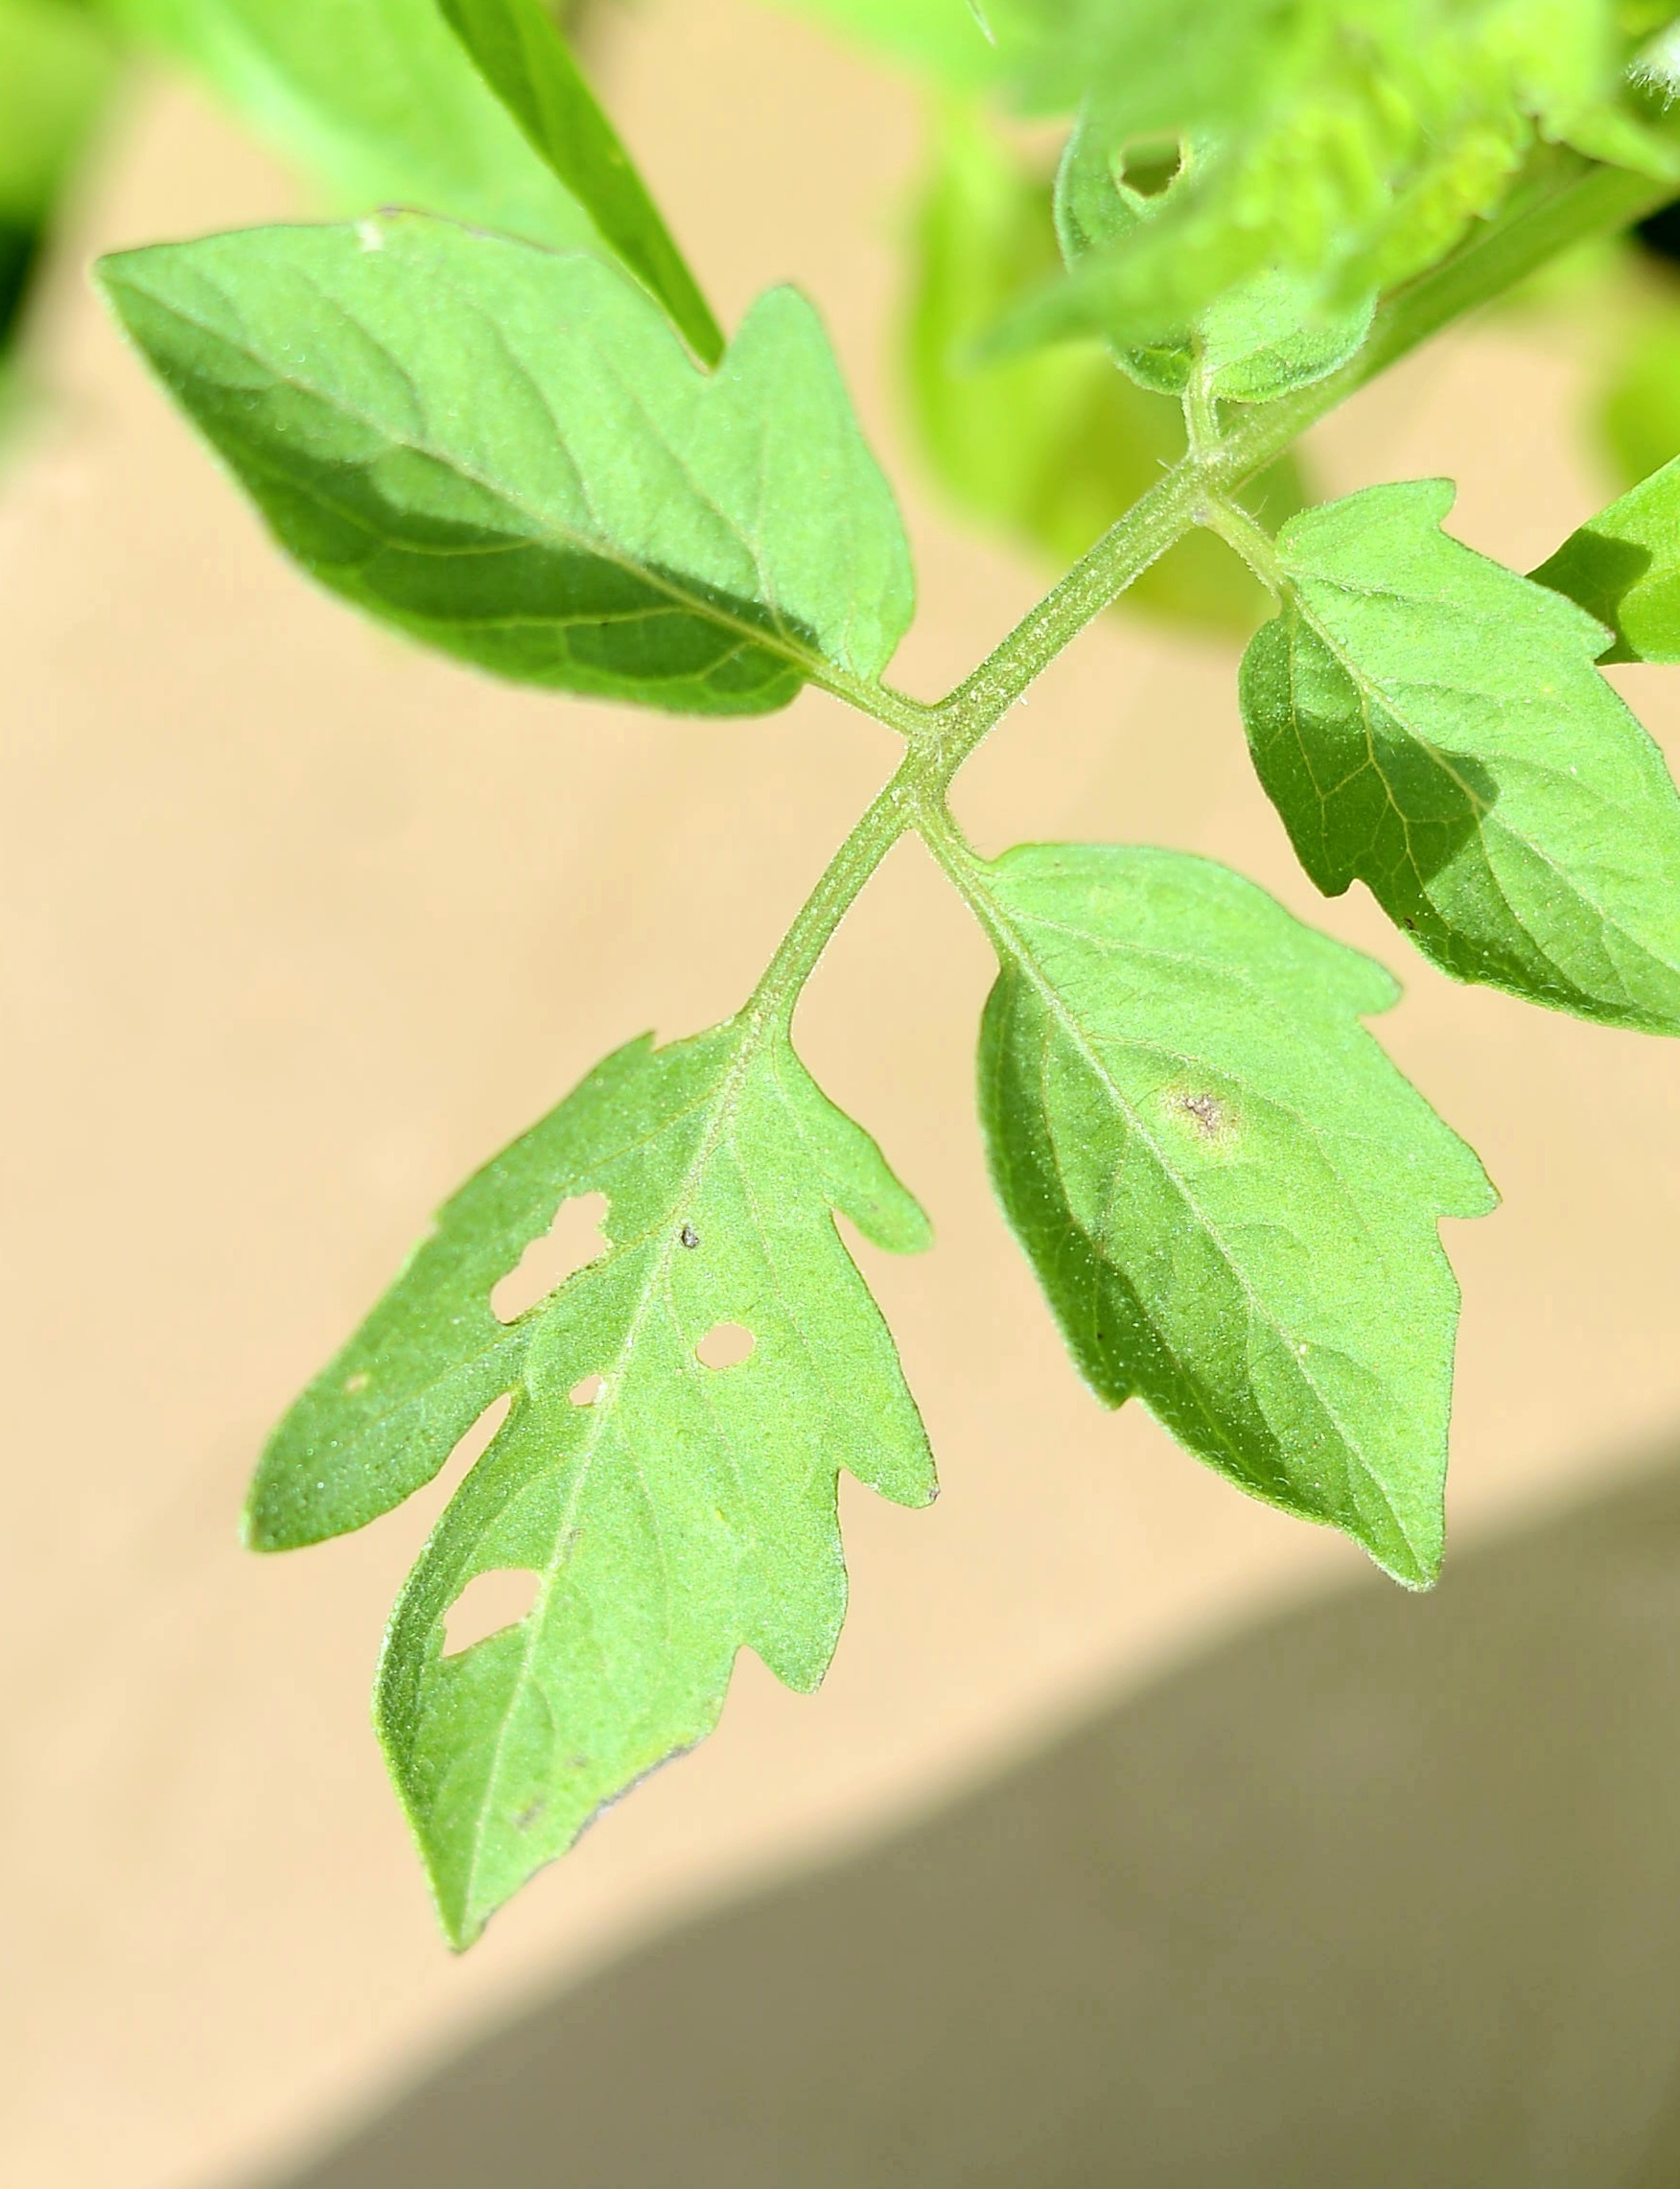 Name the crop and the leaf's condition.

tomato, infected
